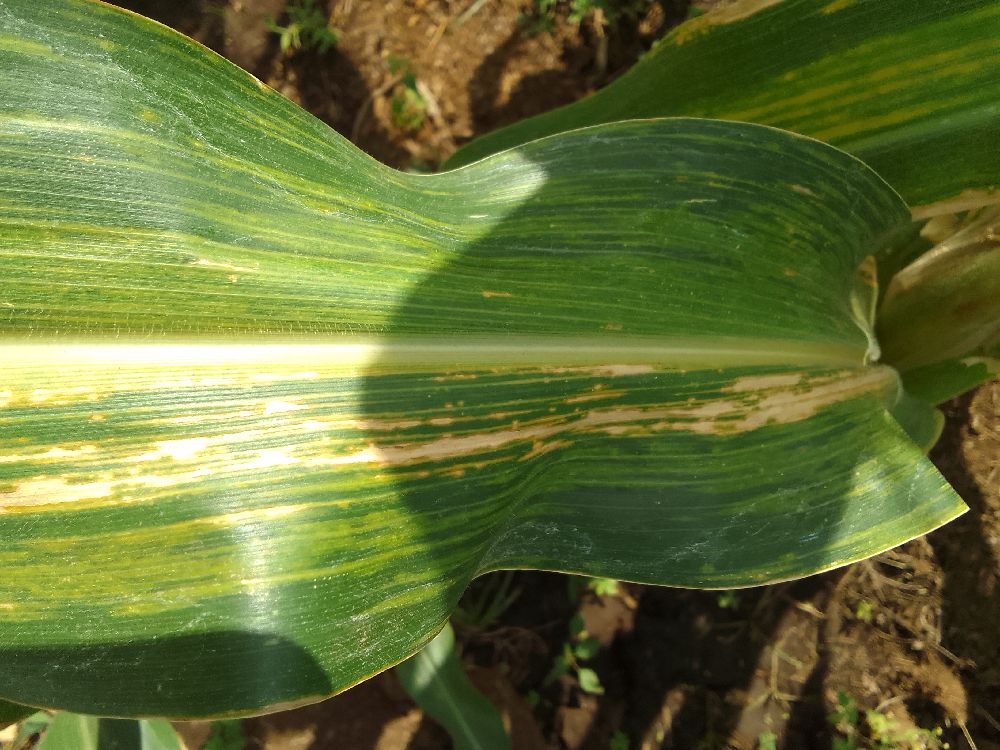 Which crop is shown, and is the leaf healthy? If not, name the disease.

maize, maize lethal necrosis
